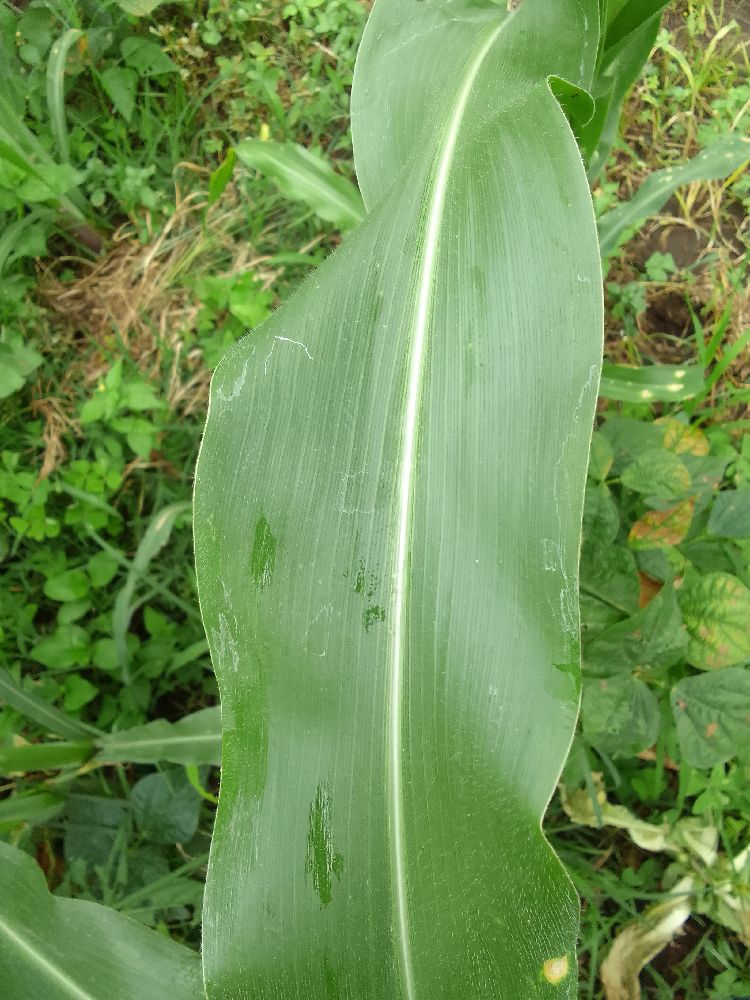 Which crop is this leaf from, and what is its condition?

maize, healthy
